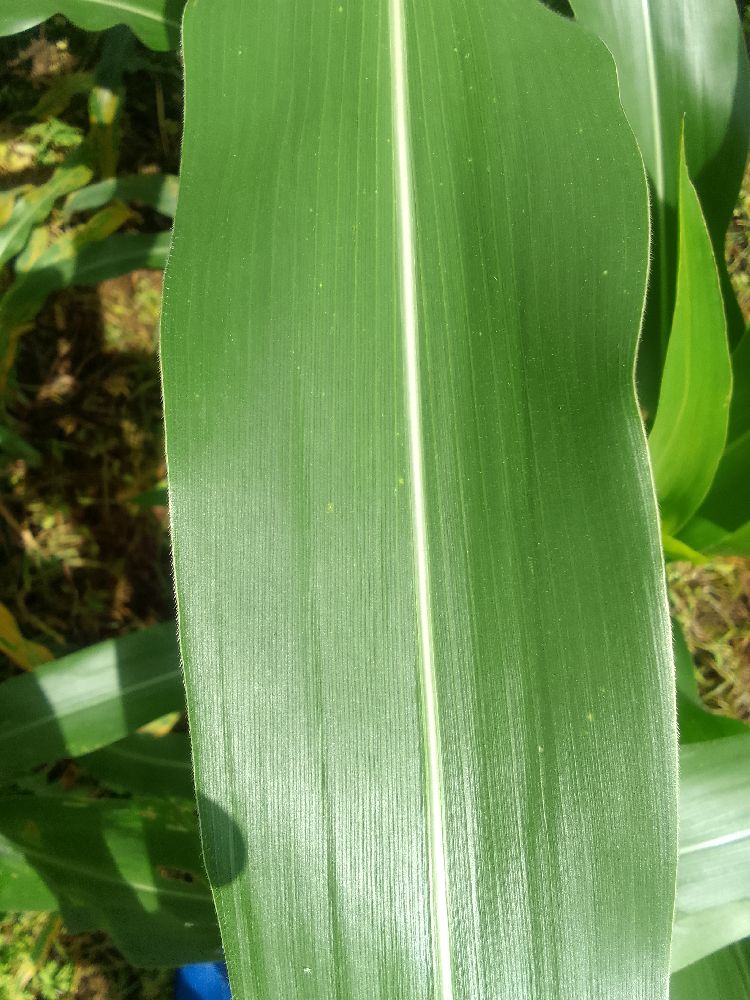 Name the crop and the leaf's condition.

maize, healthy
